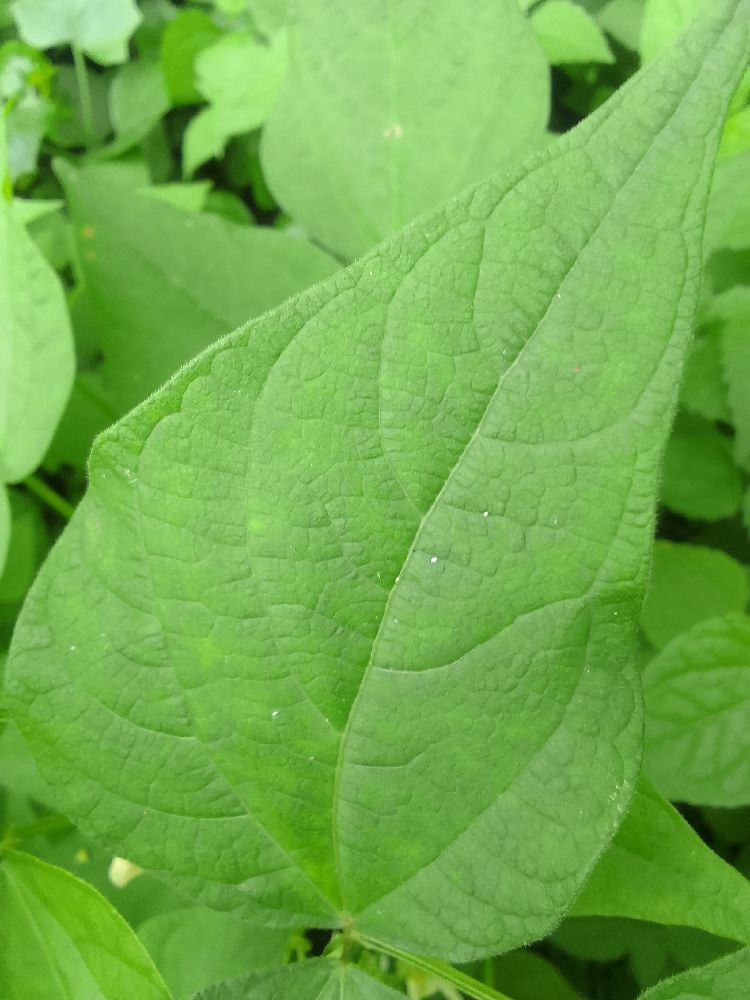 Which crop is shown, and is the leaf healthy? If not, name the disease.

common bean, healthy
